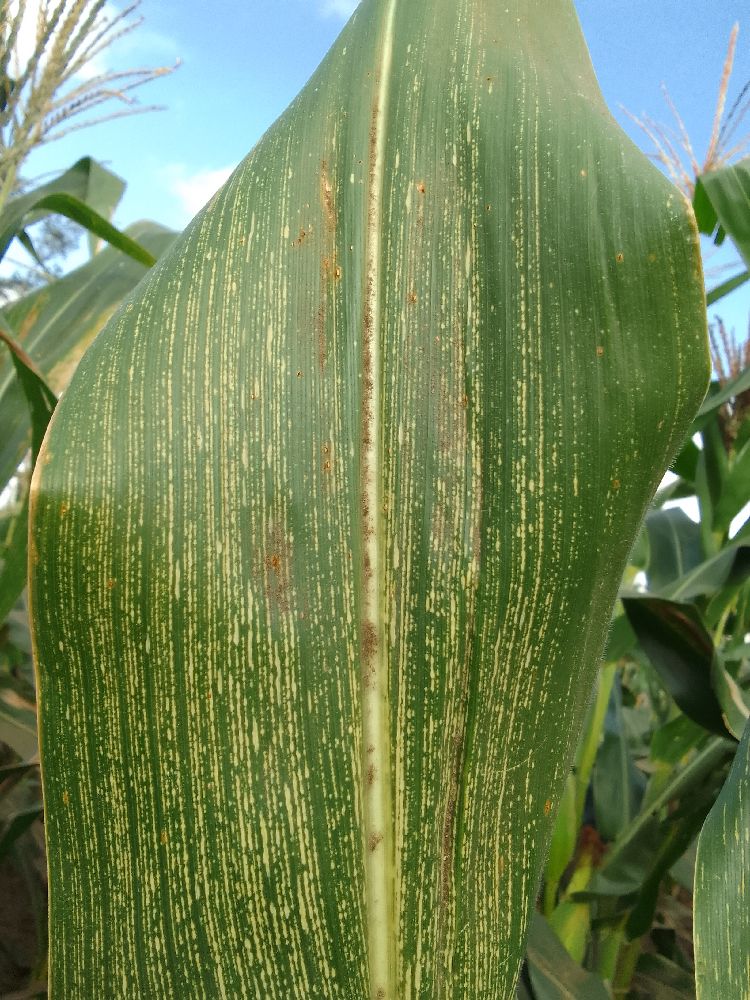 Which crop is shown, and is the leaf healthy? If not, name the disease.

maize, maize streak virus
